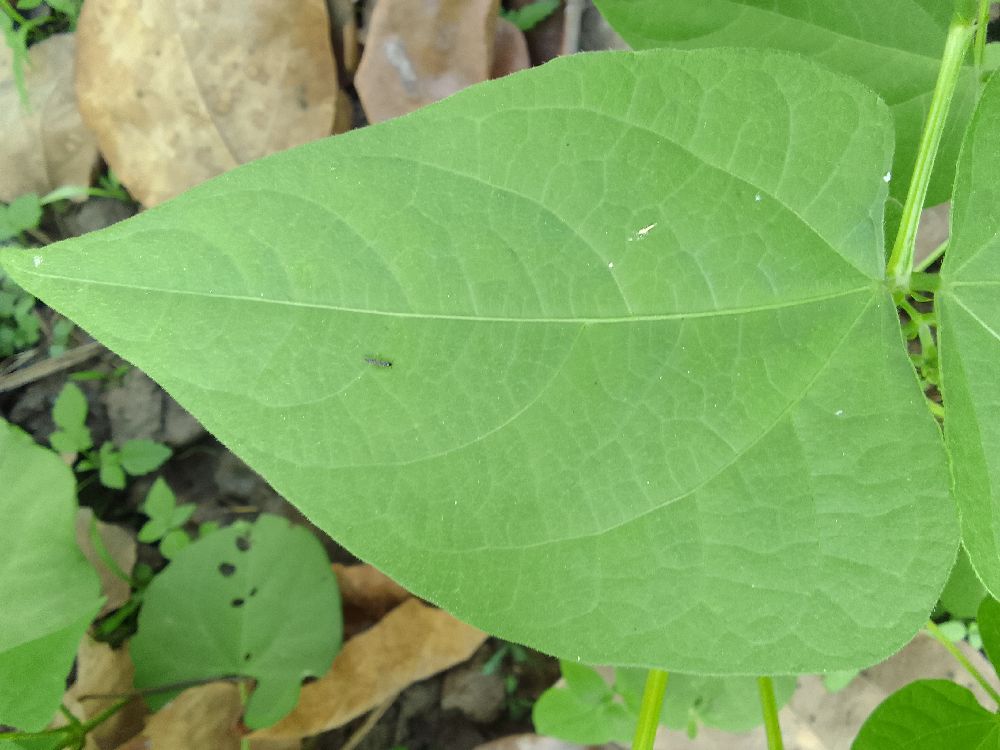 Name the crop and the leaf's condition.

common bean, healthy
